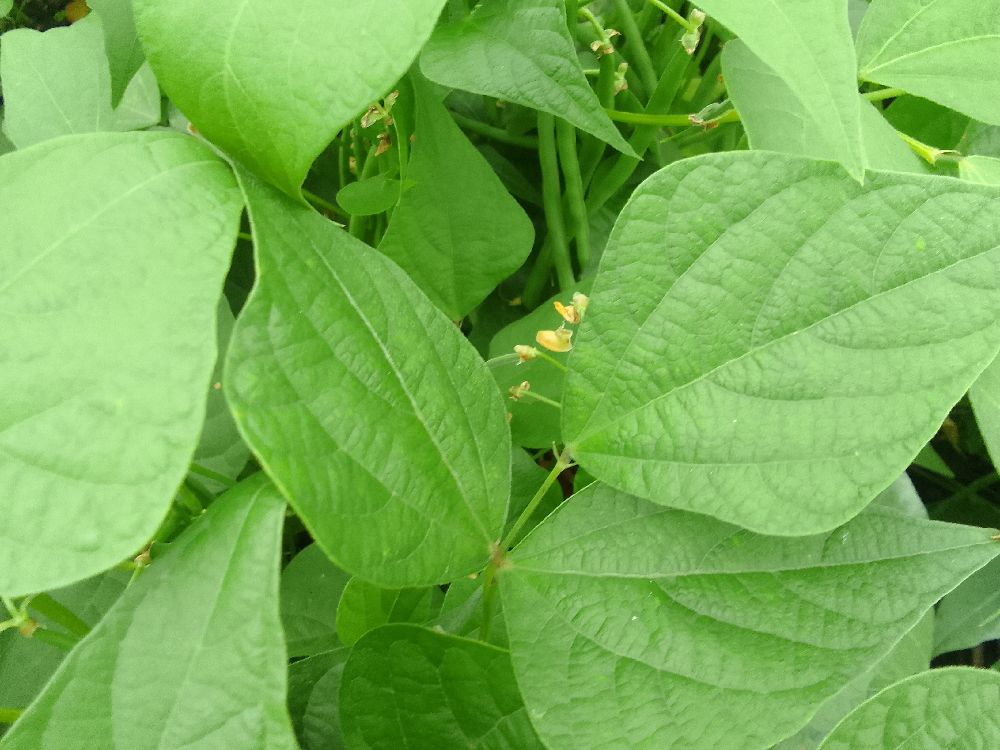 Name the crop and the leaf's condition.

common bean, healthy
